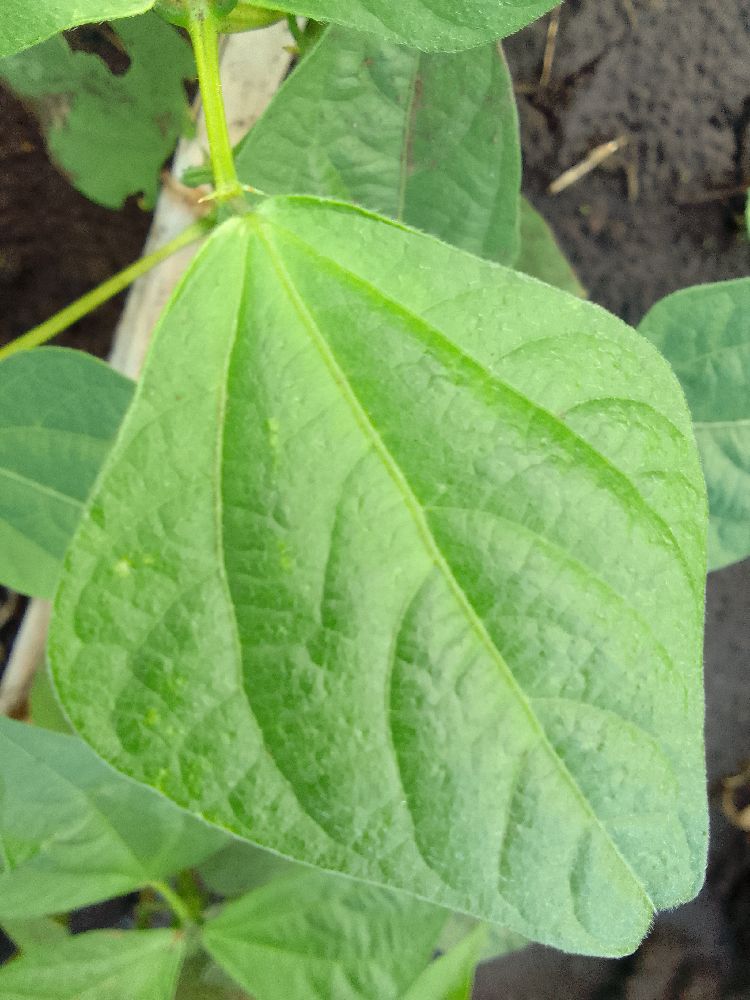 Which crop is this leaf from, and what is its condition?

common bean, healthy
